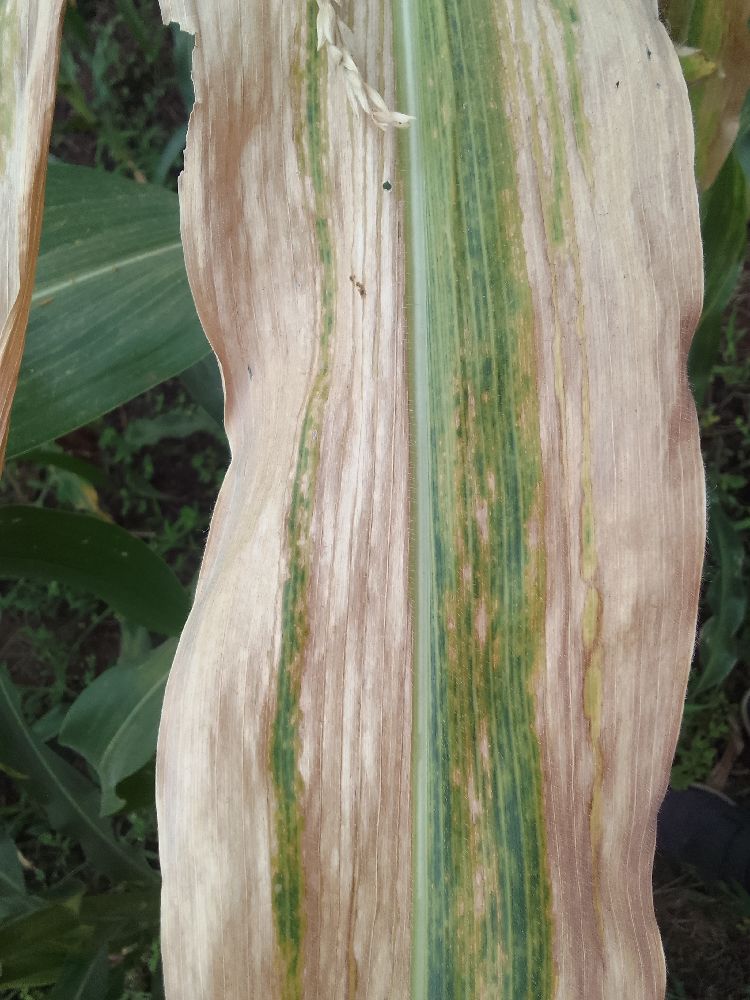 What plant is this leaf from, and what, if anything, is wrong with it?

maize, maize lethal necrosis
